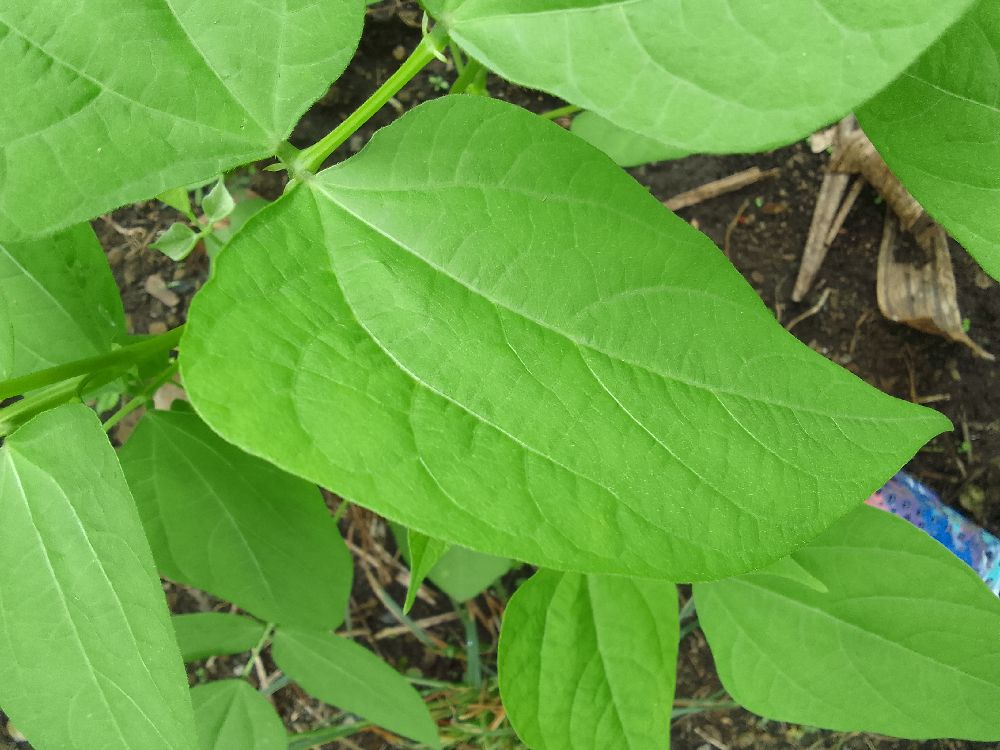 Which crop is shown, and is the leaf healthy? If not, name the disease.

common bean, healthy
